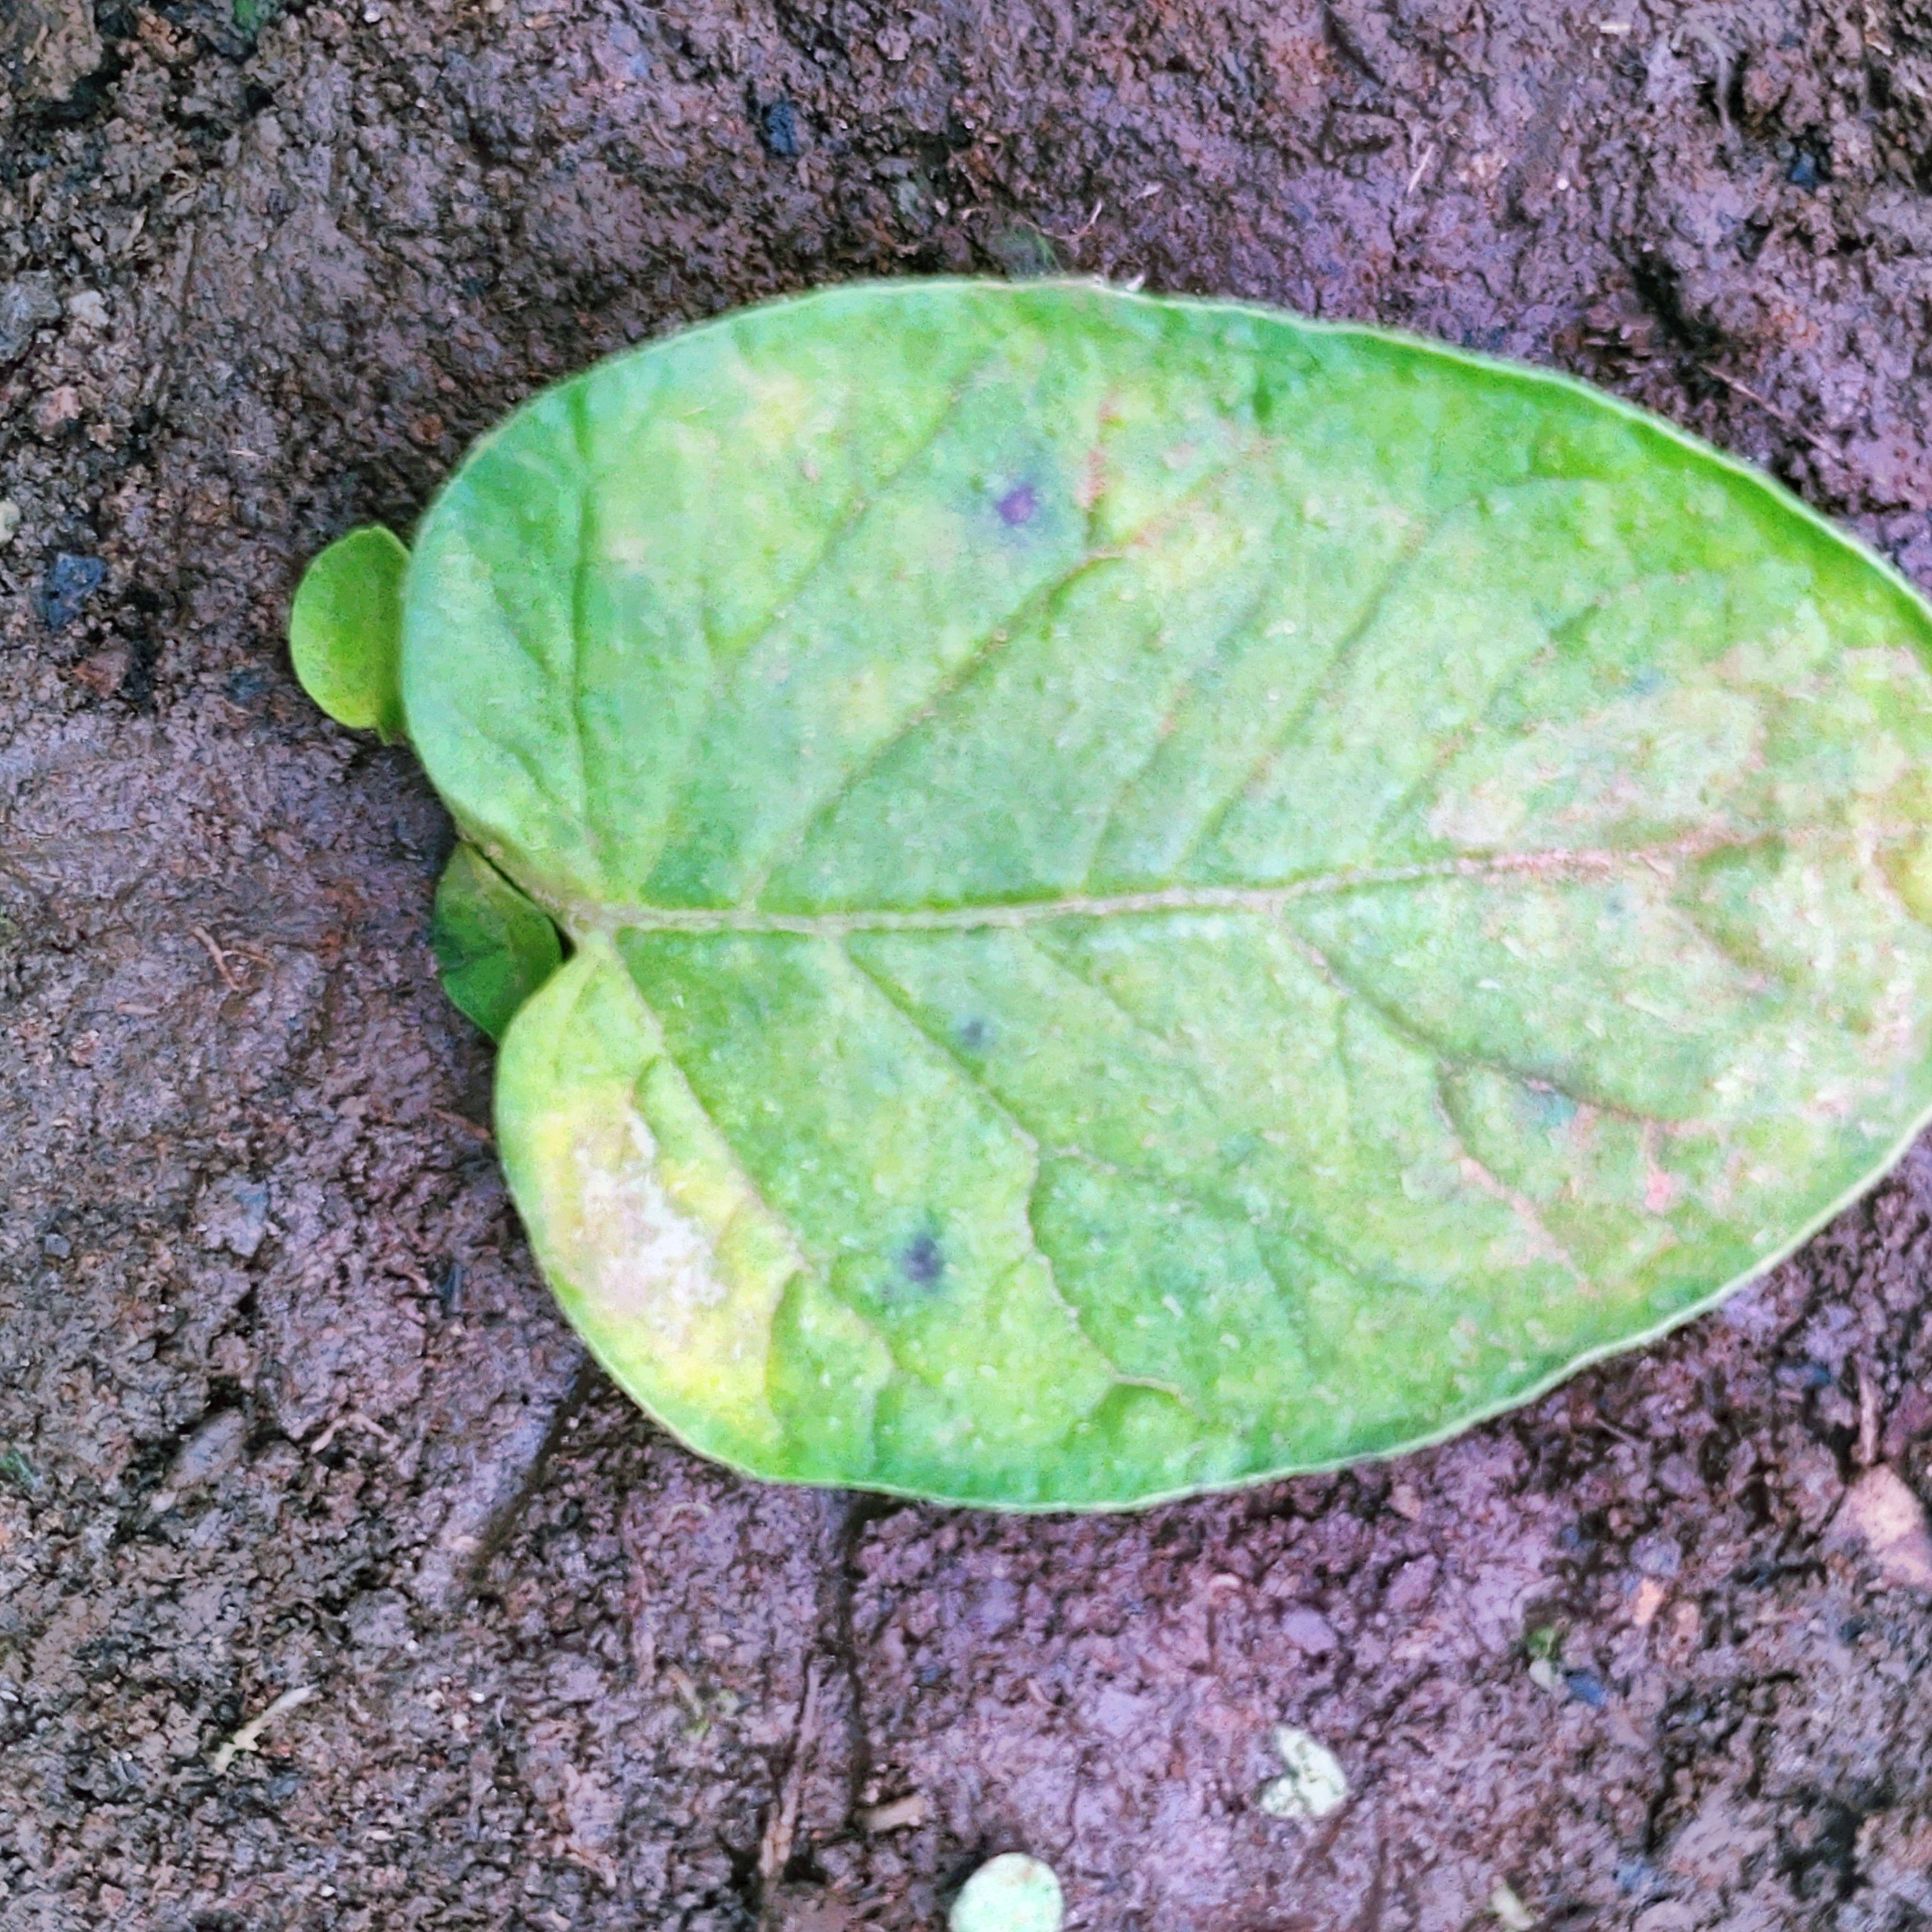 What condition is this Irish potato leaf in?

late blight
